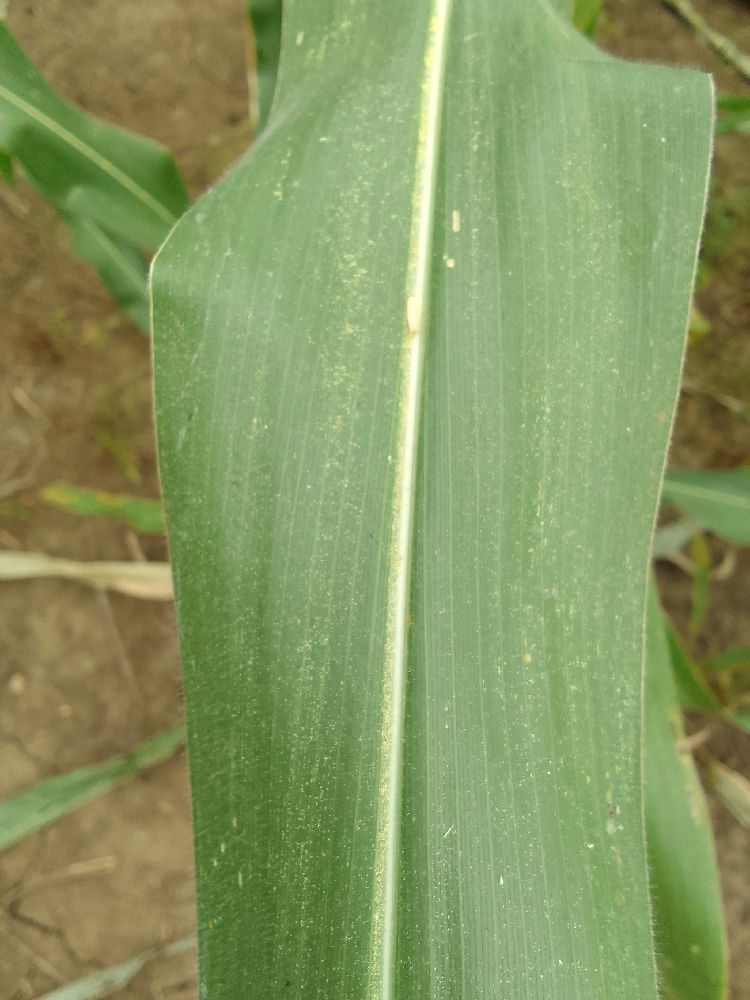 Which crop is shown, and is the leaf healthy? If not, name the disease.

maize, healthy
